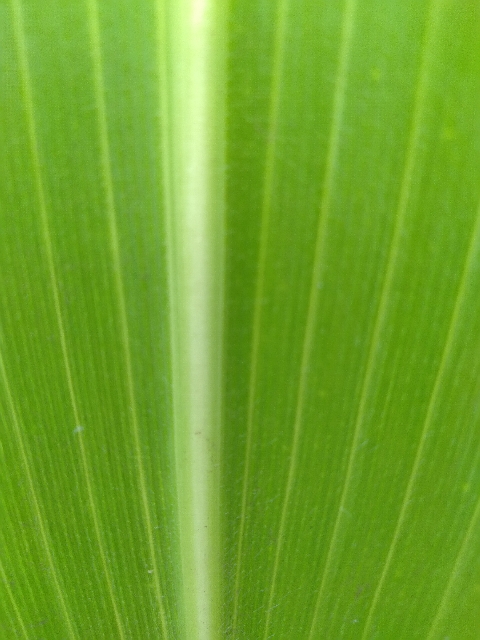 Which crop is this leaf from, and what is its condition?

maize, healthy
